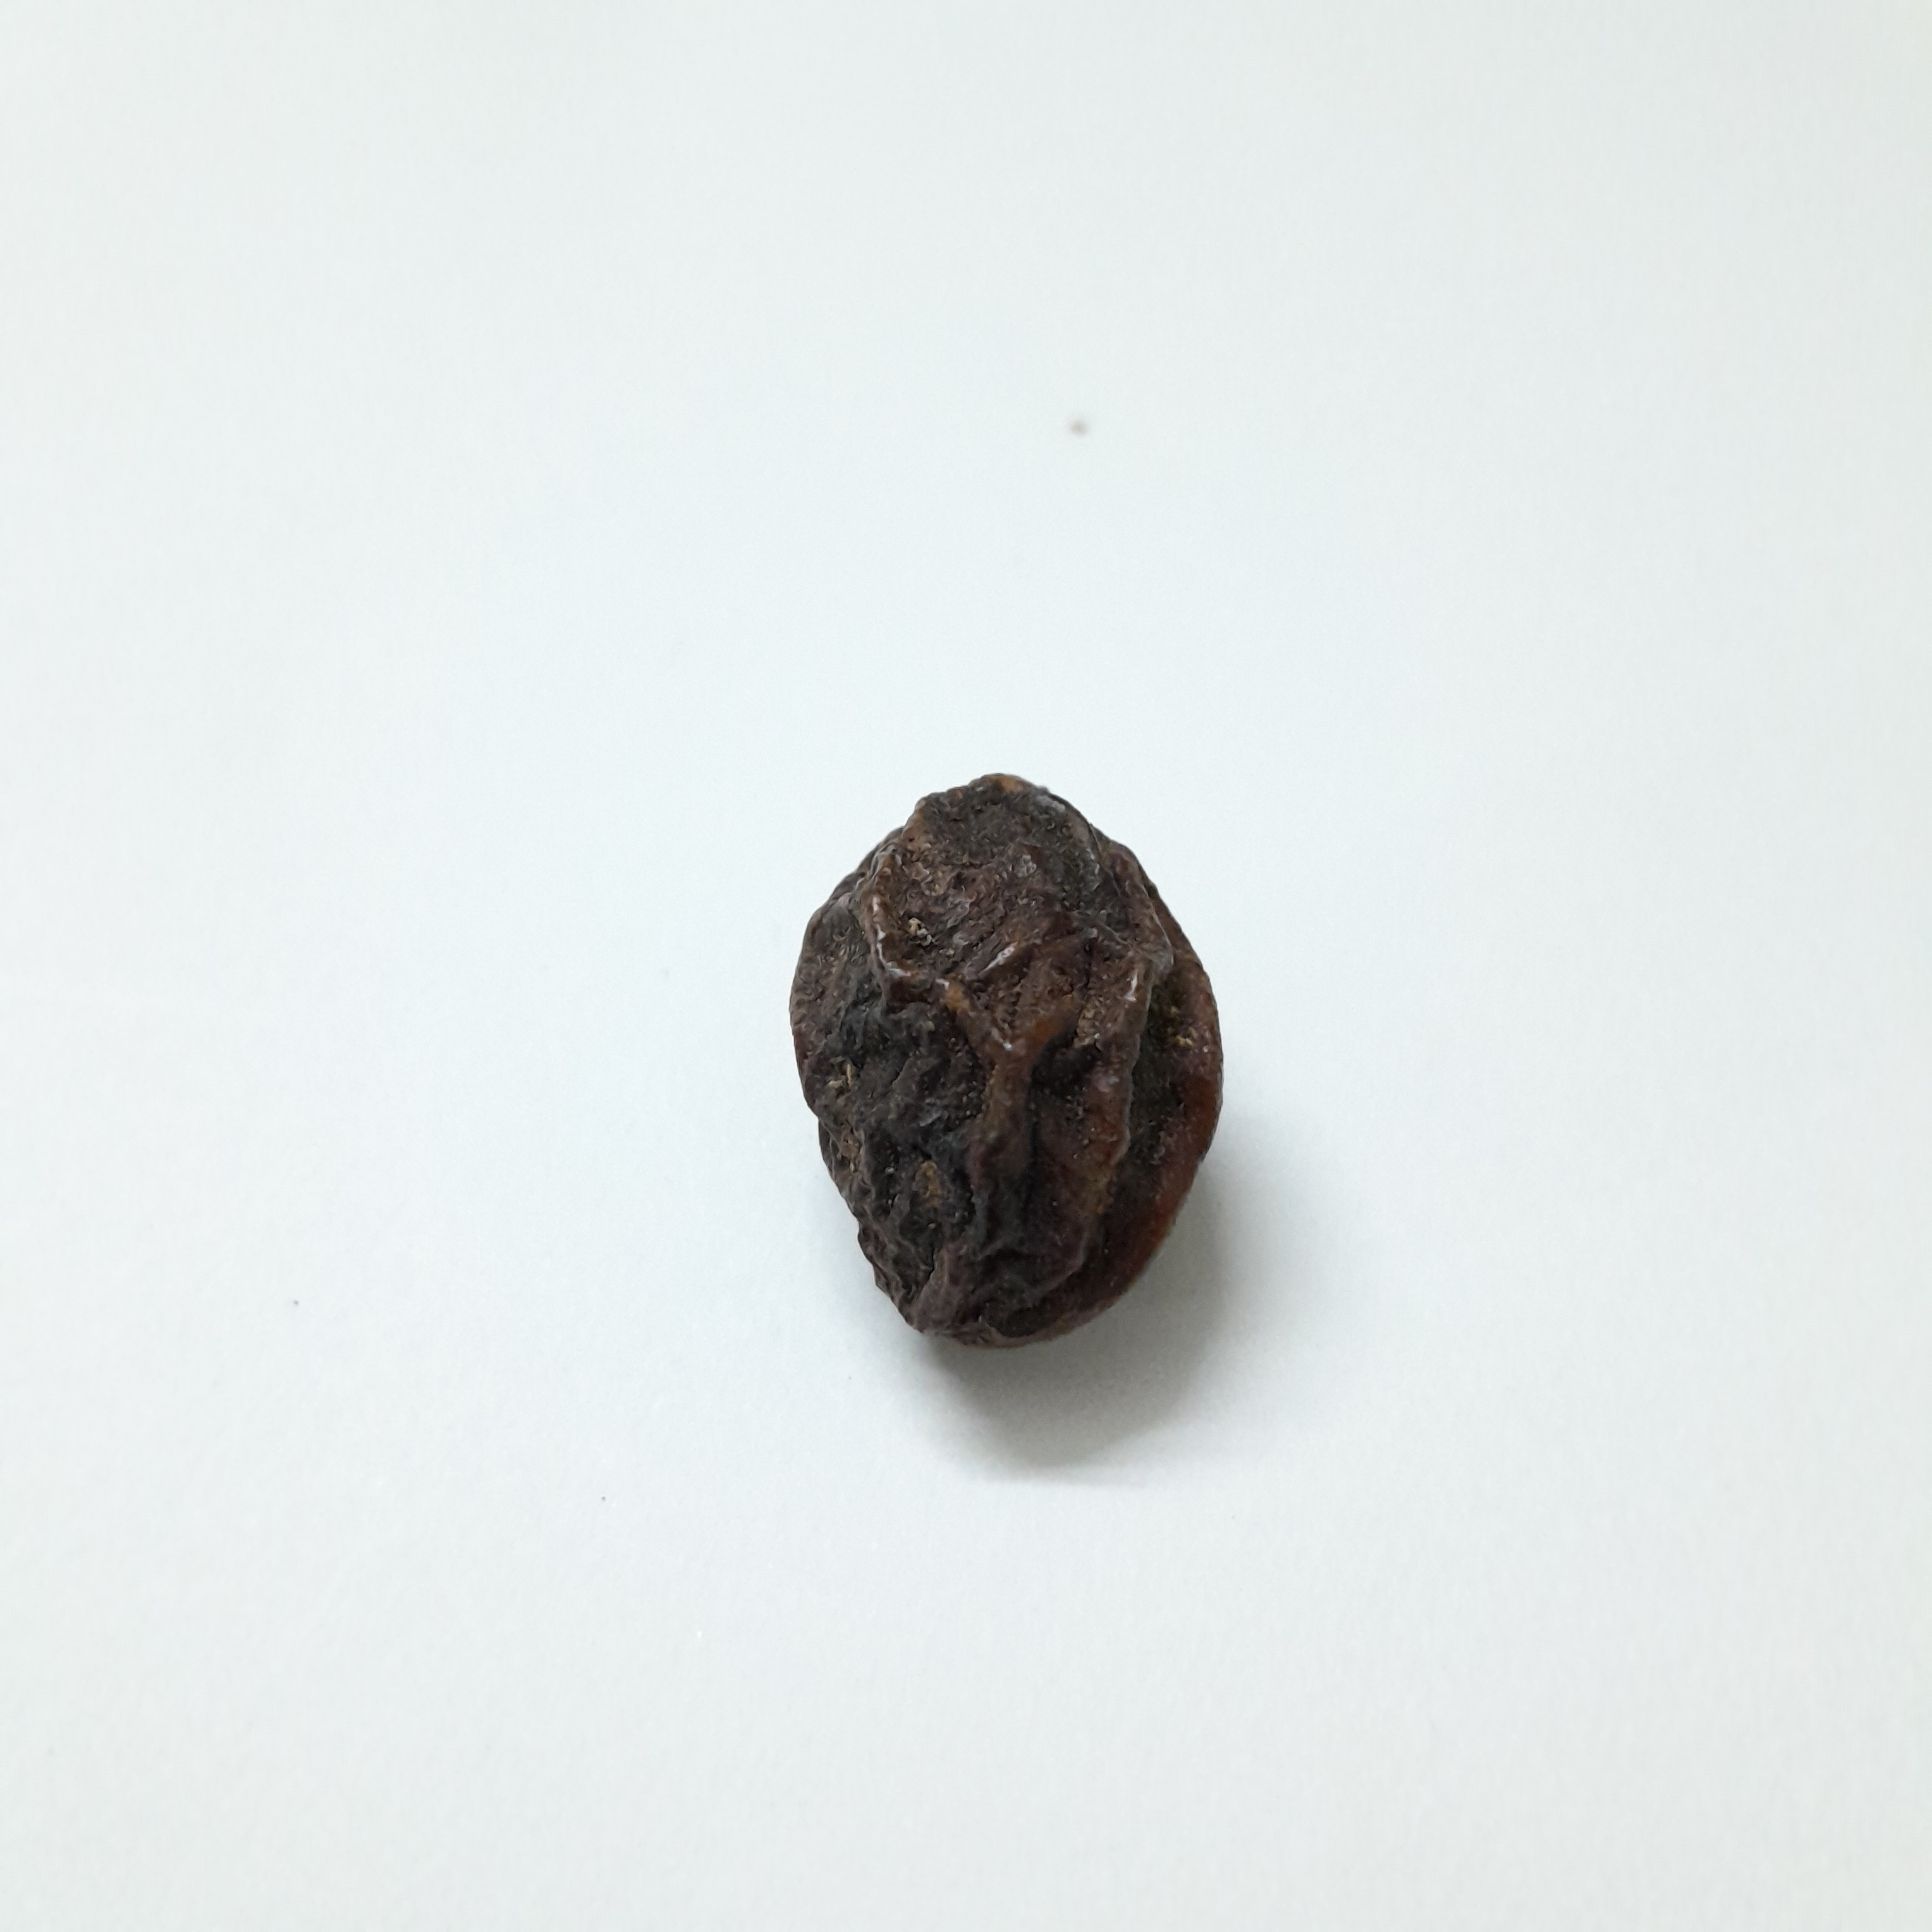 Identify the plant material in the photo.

kadukharik
